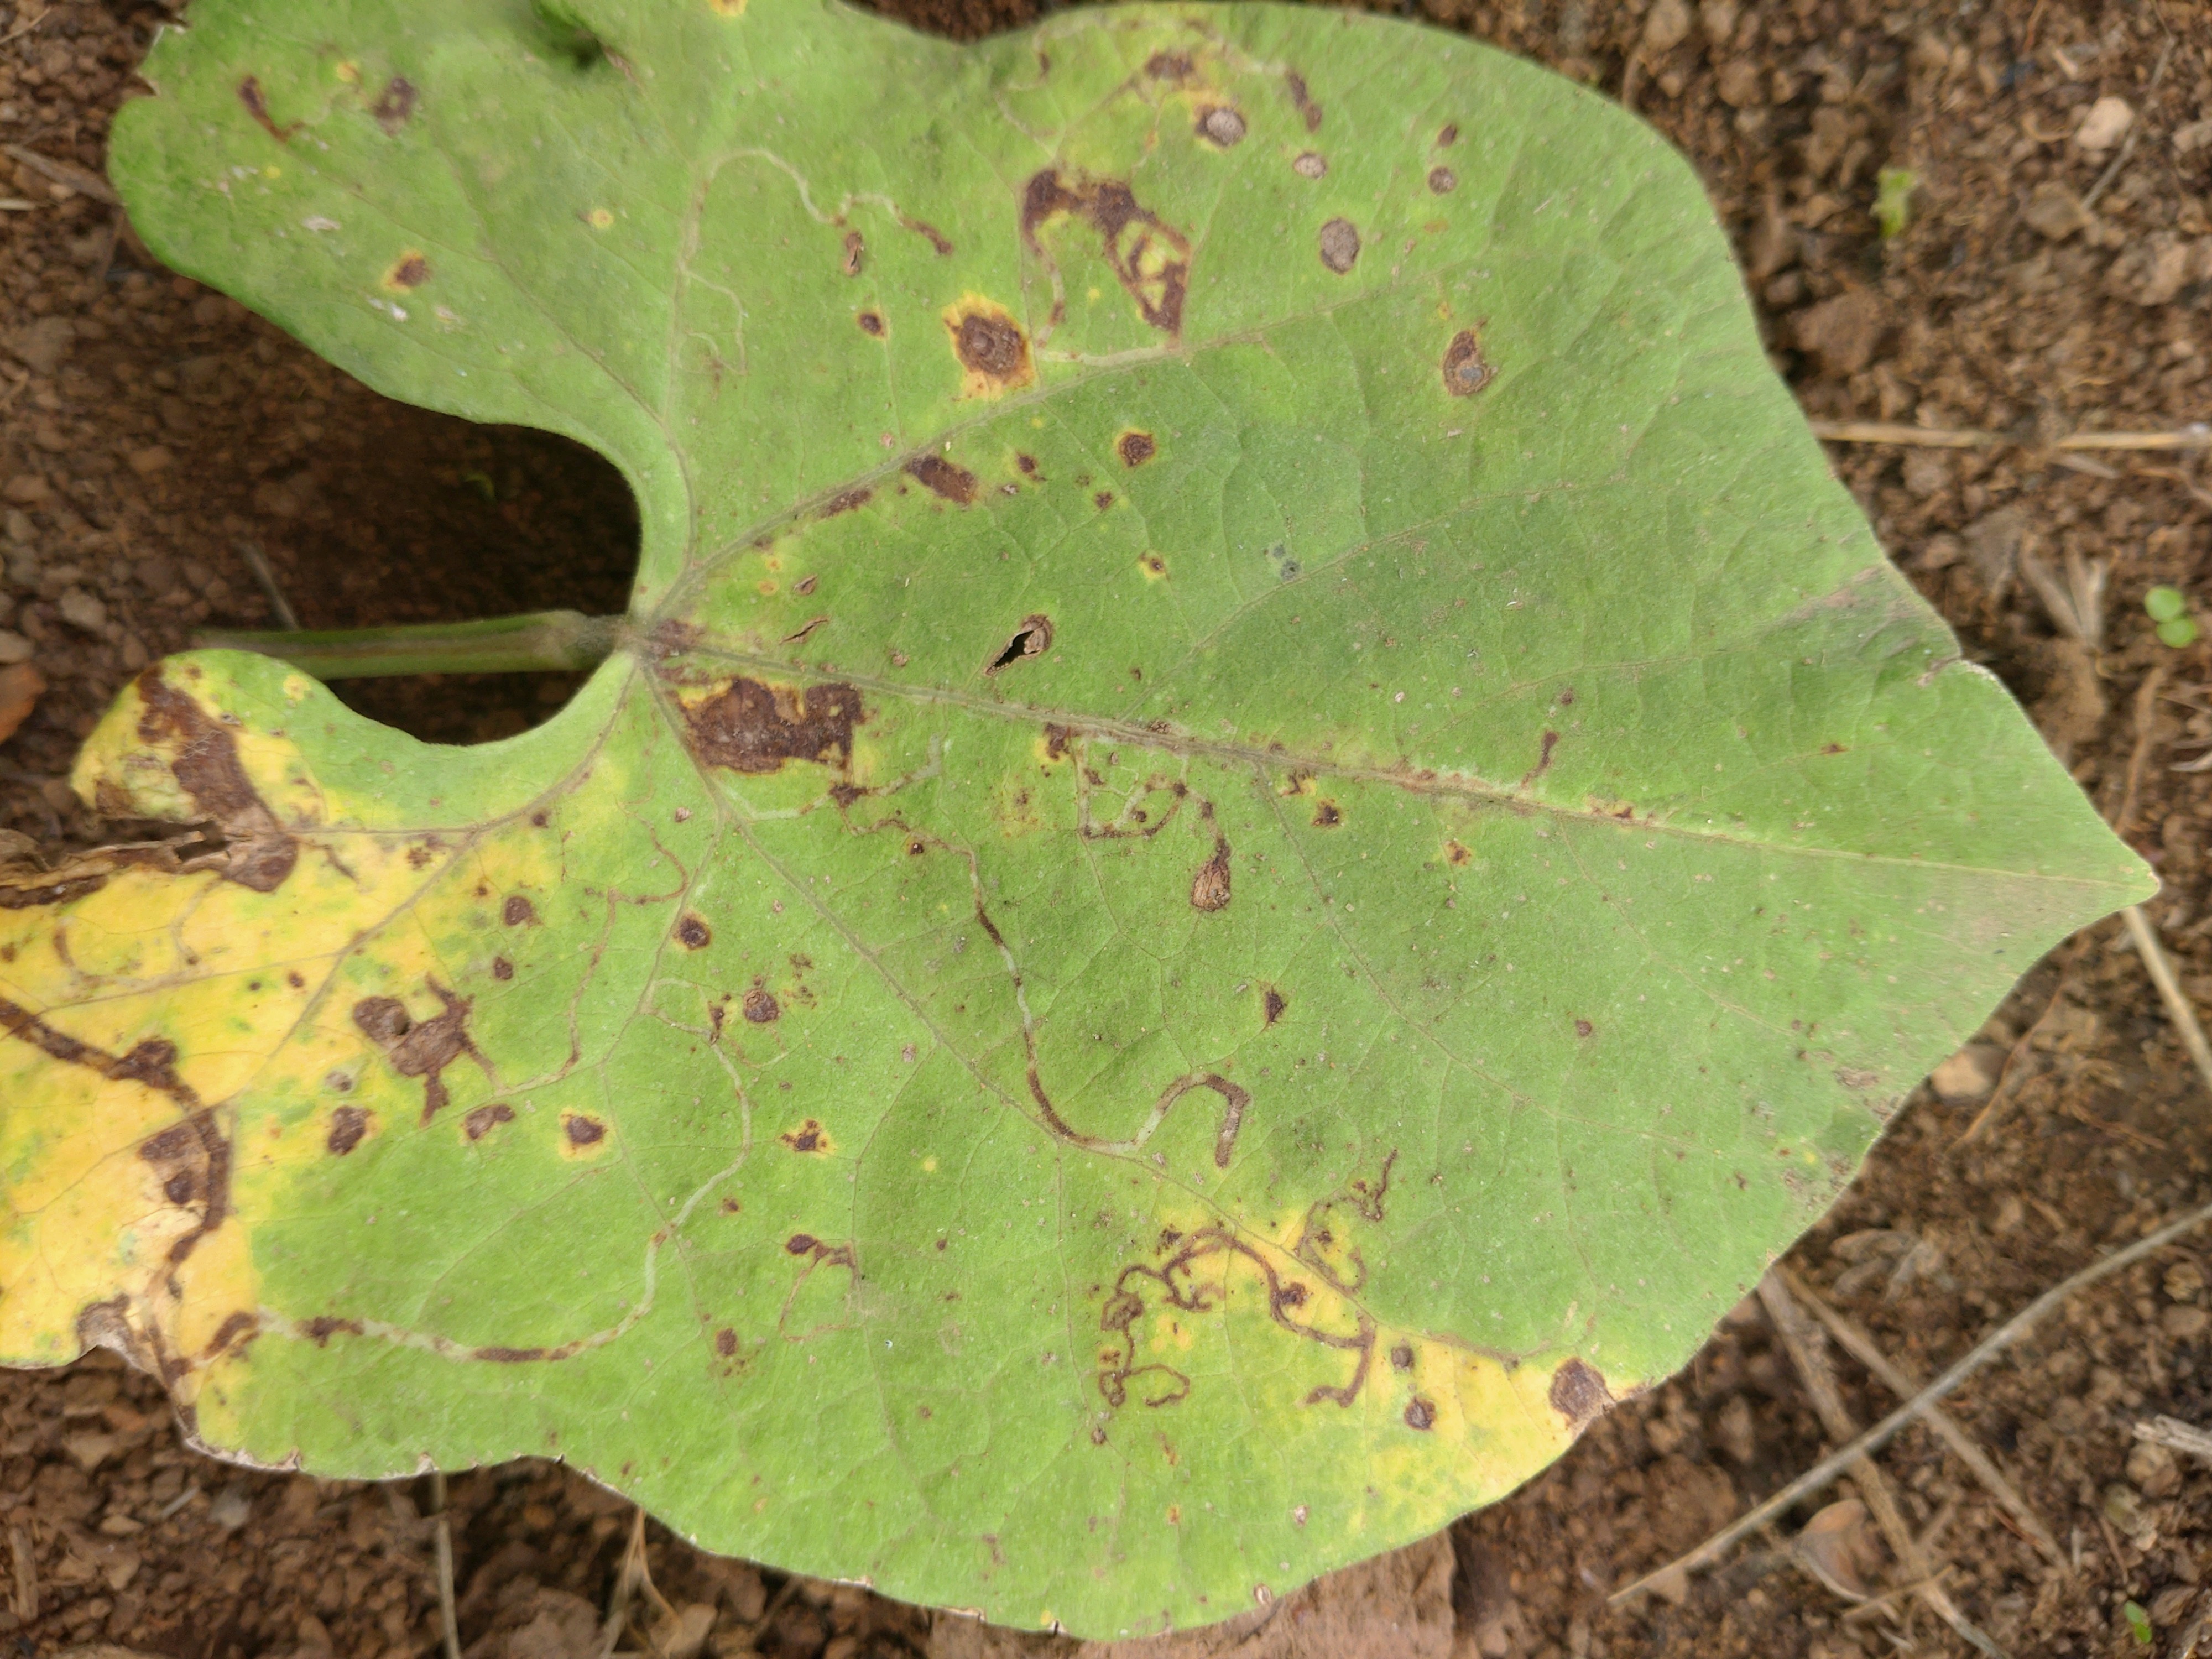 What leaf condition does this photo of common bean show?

rust
